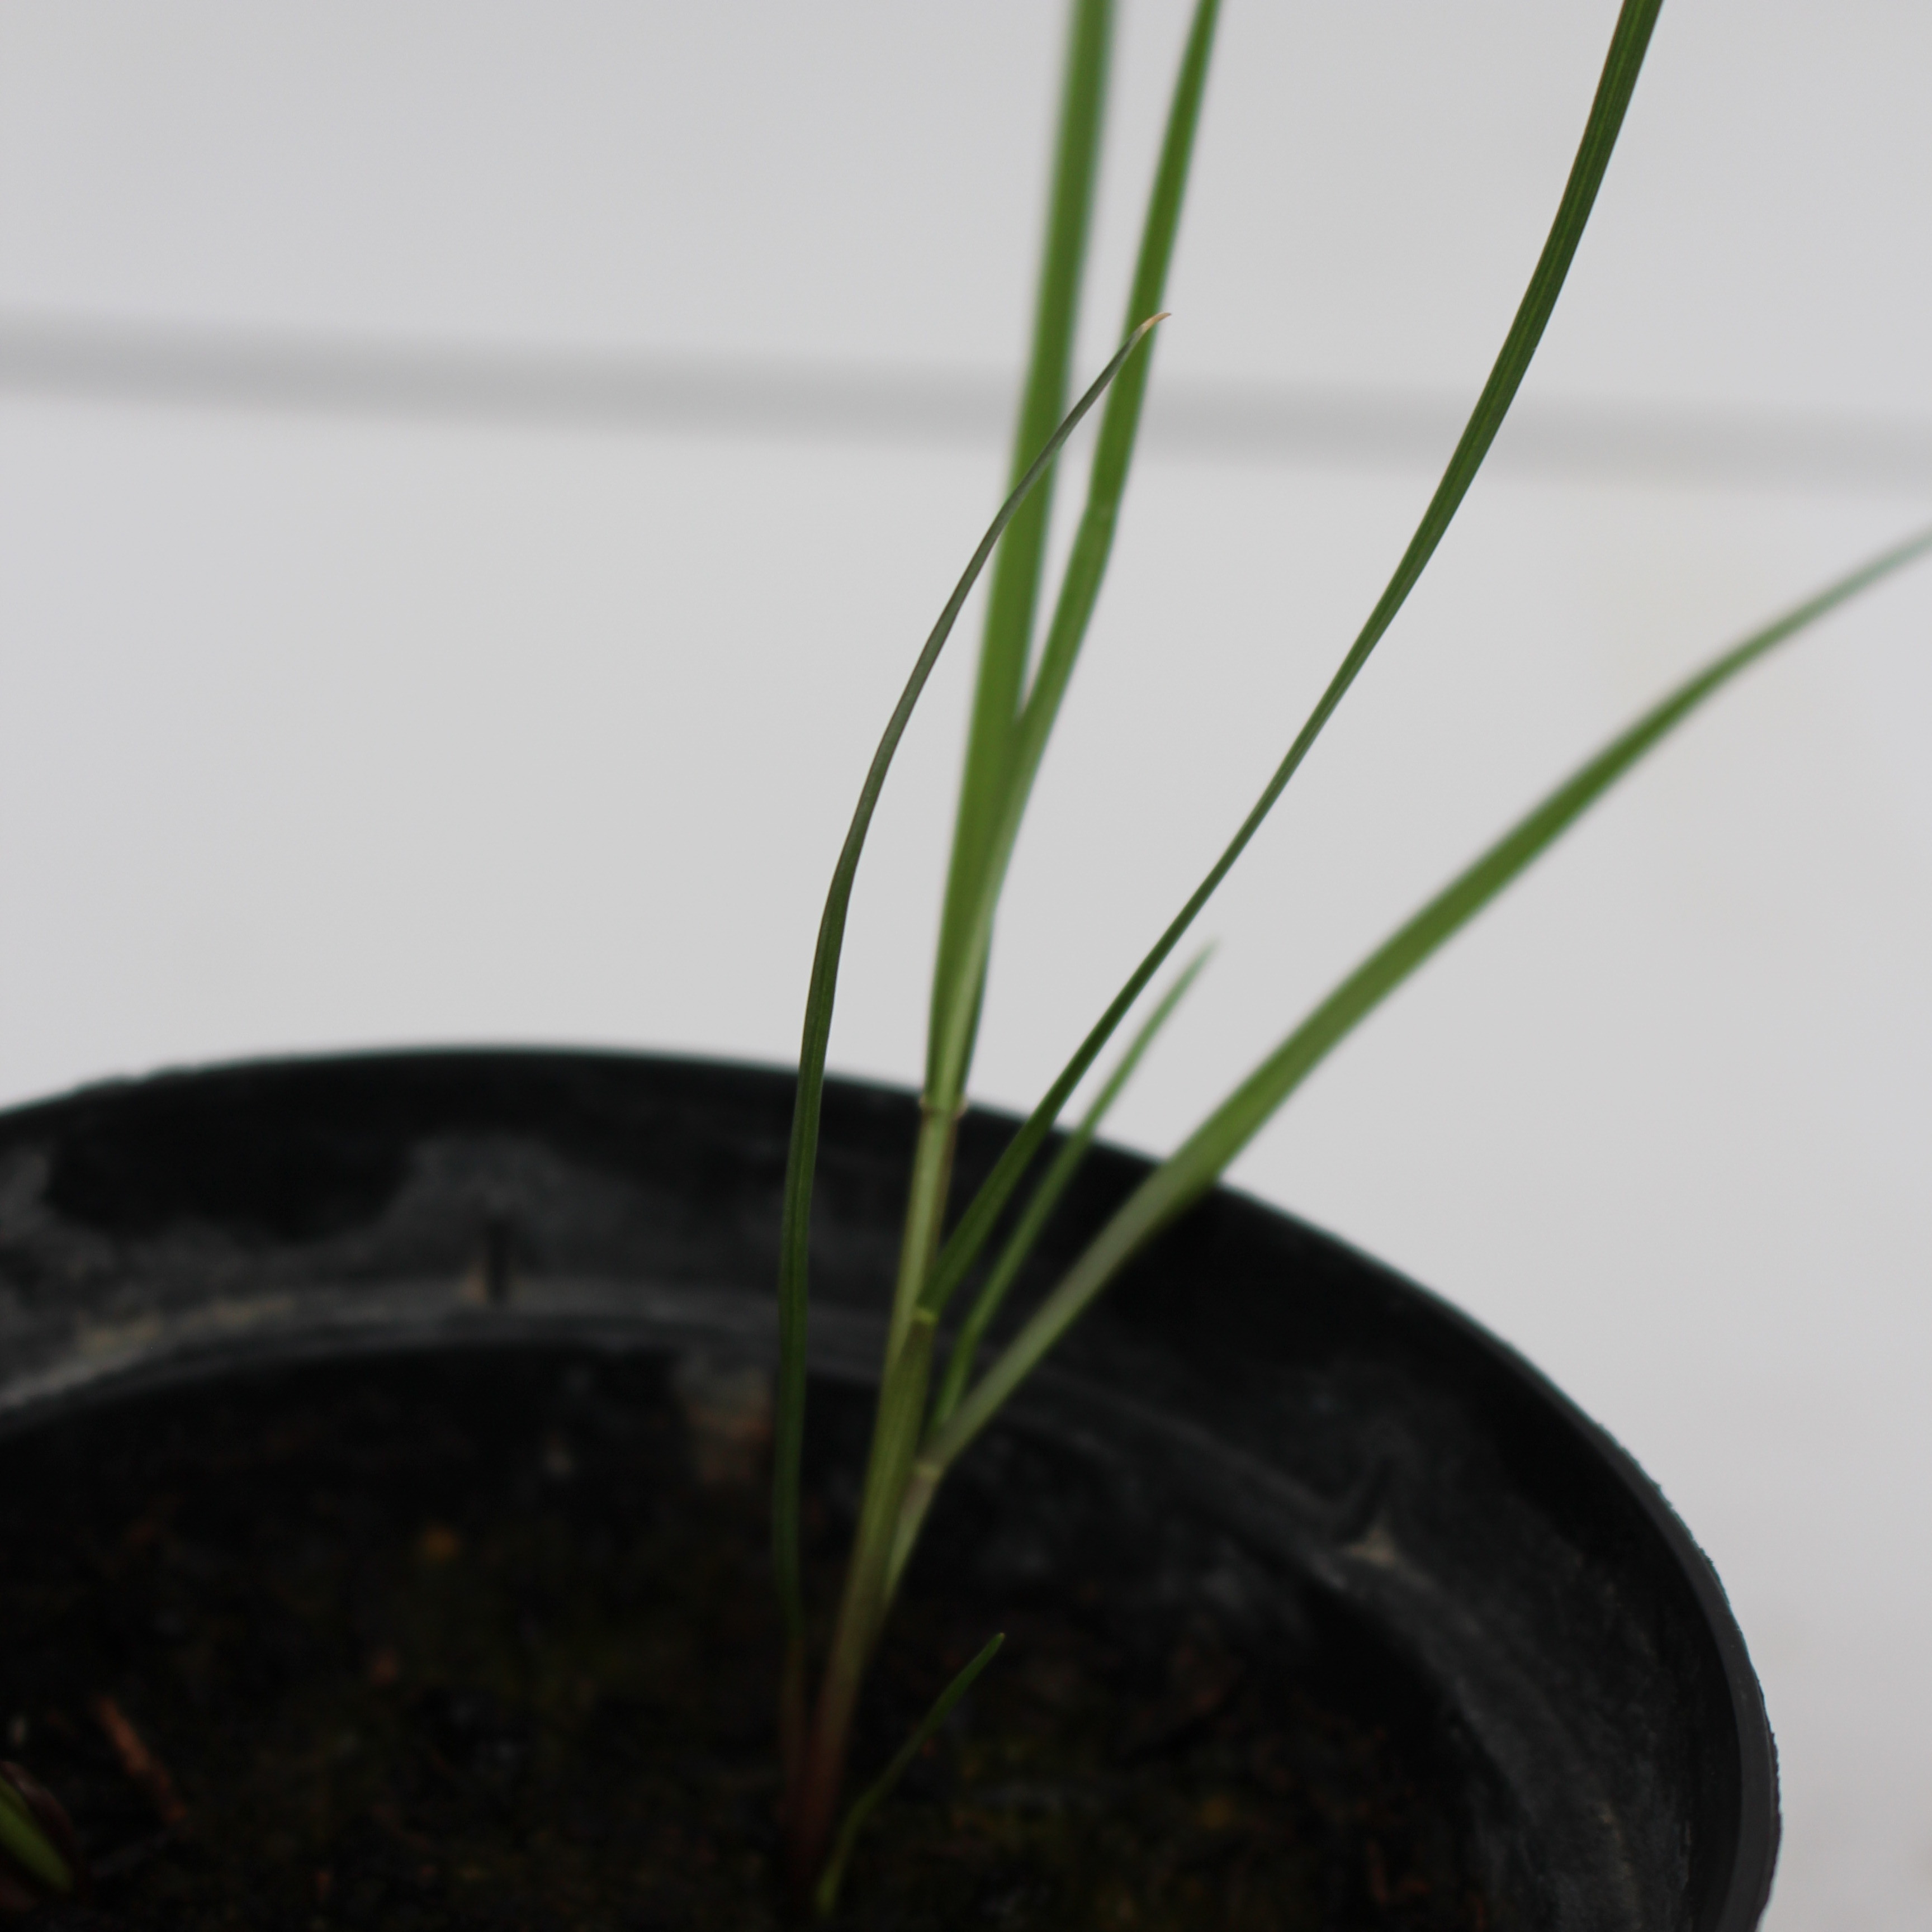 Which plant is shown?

Lolium multiflorum
